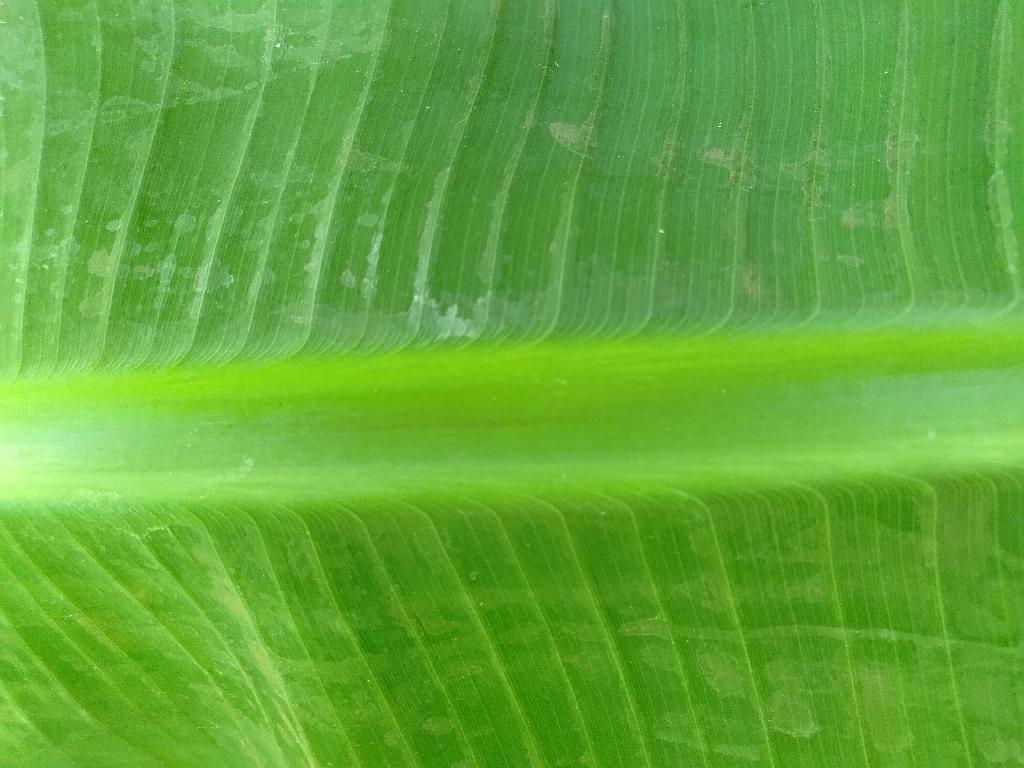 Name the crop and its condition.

banana, healthy
